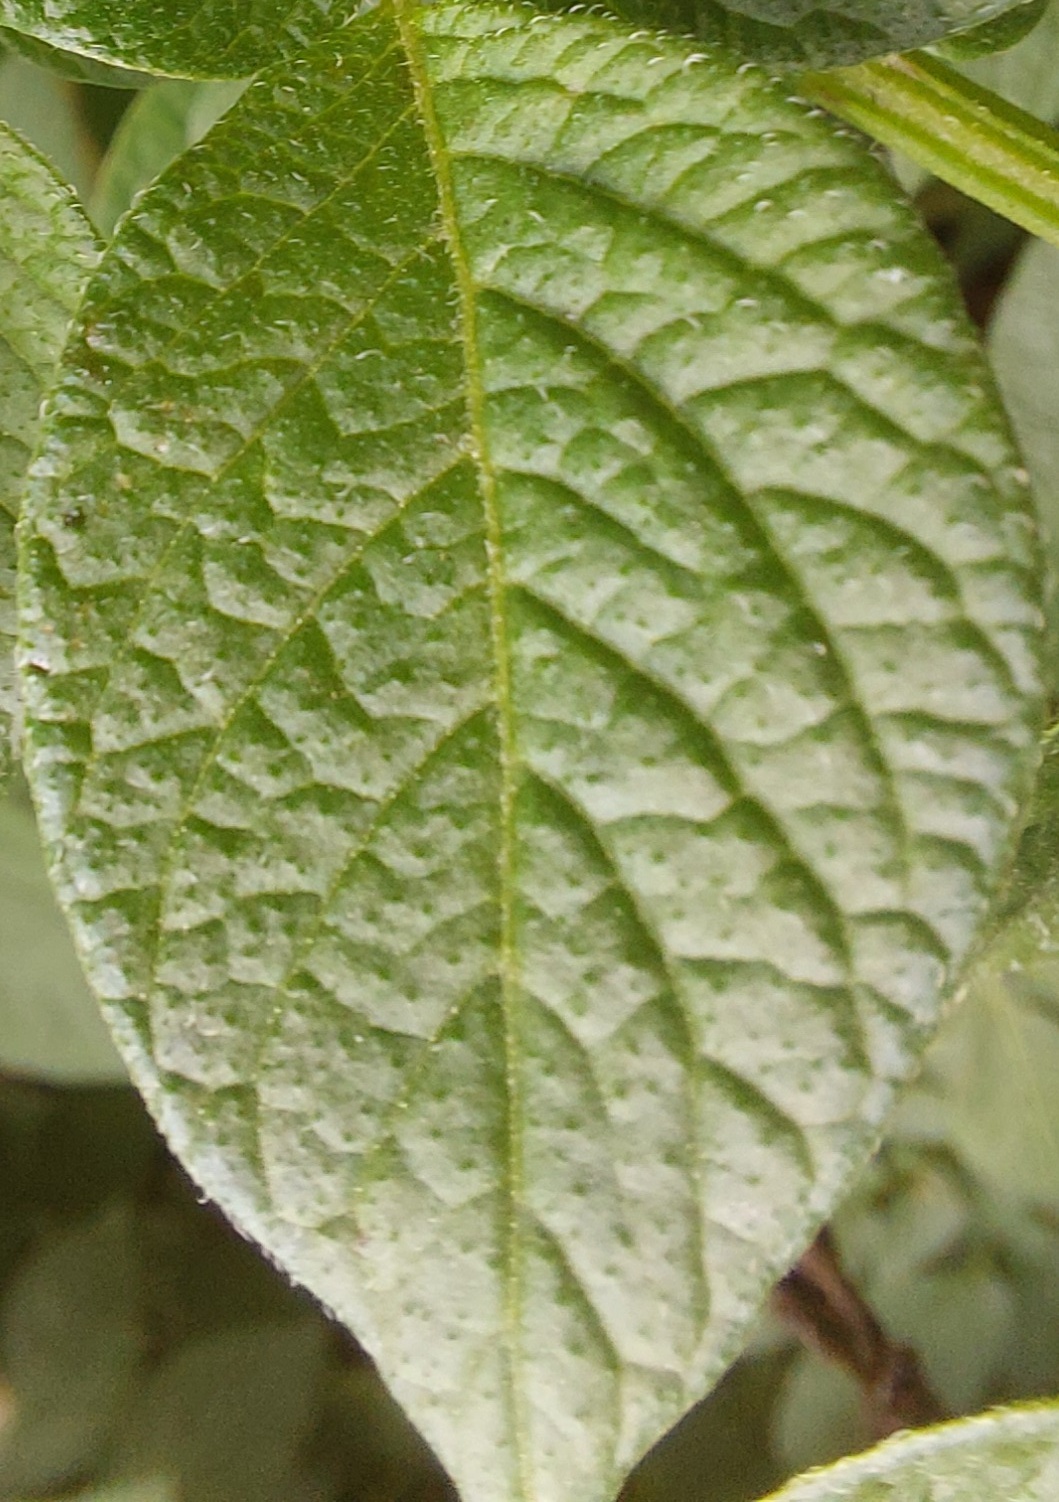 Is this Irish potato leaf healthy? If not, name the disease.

healthy
